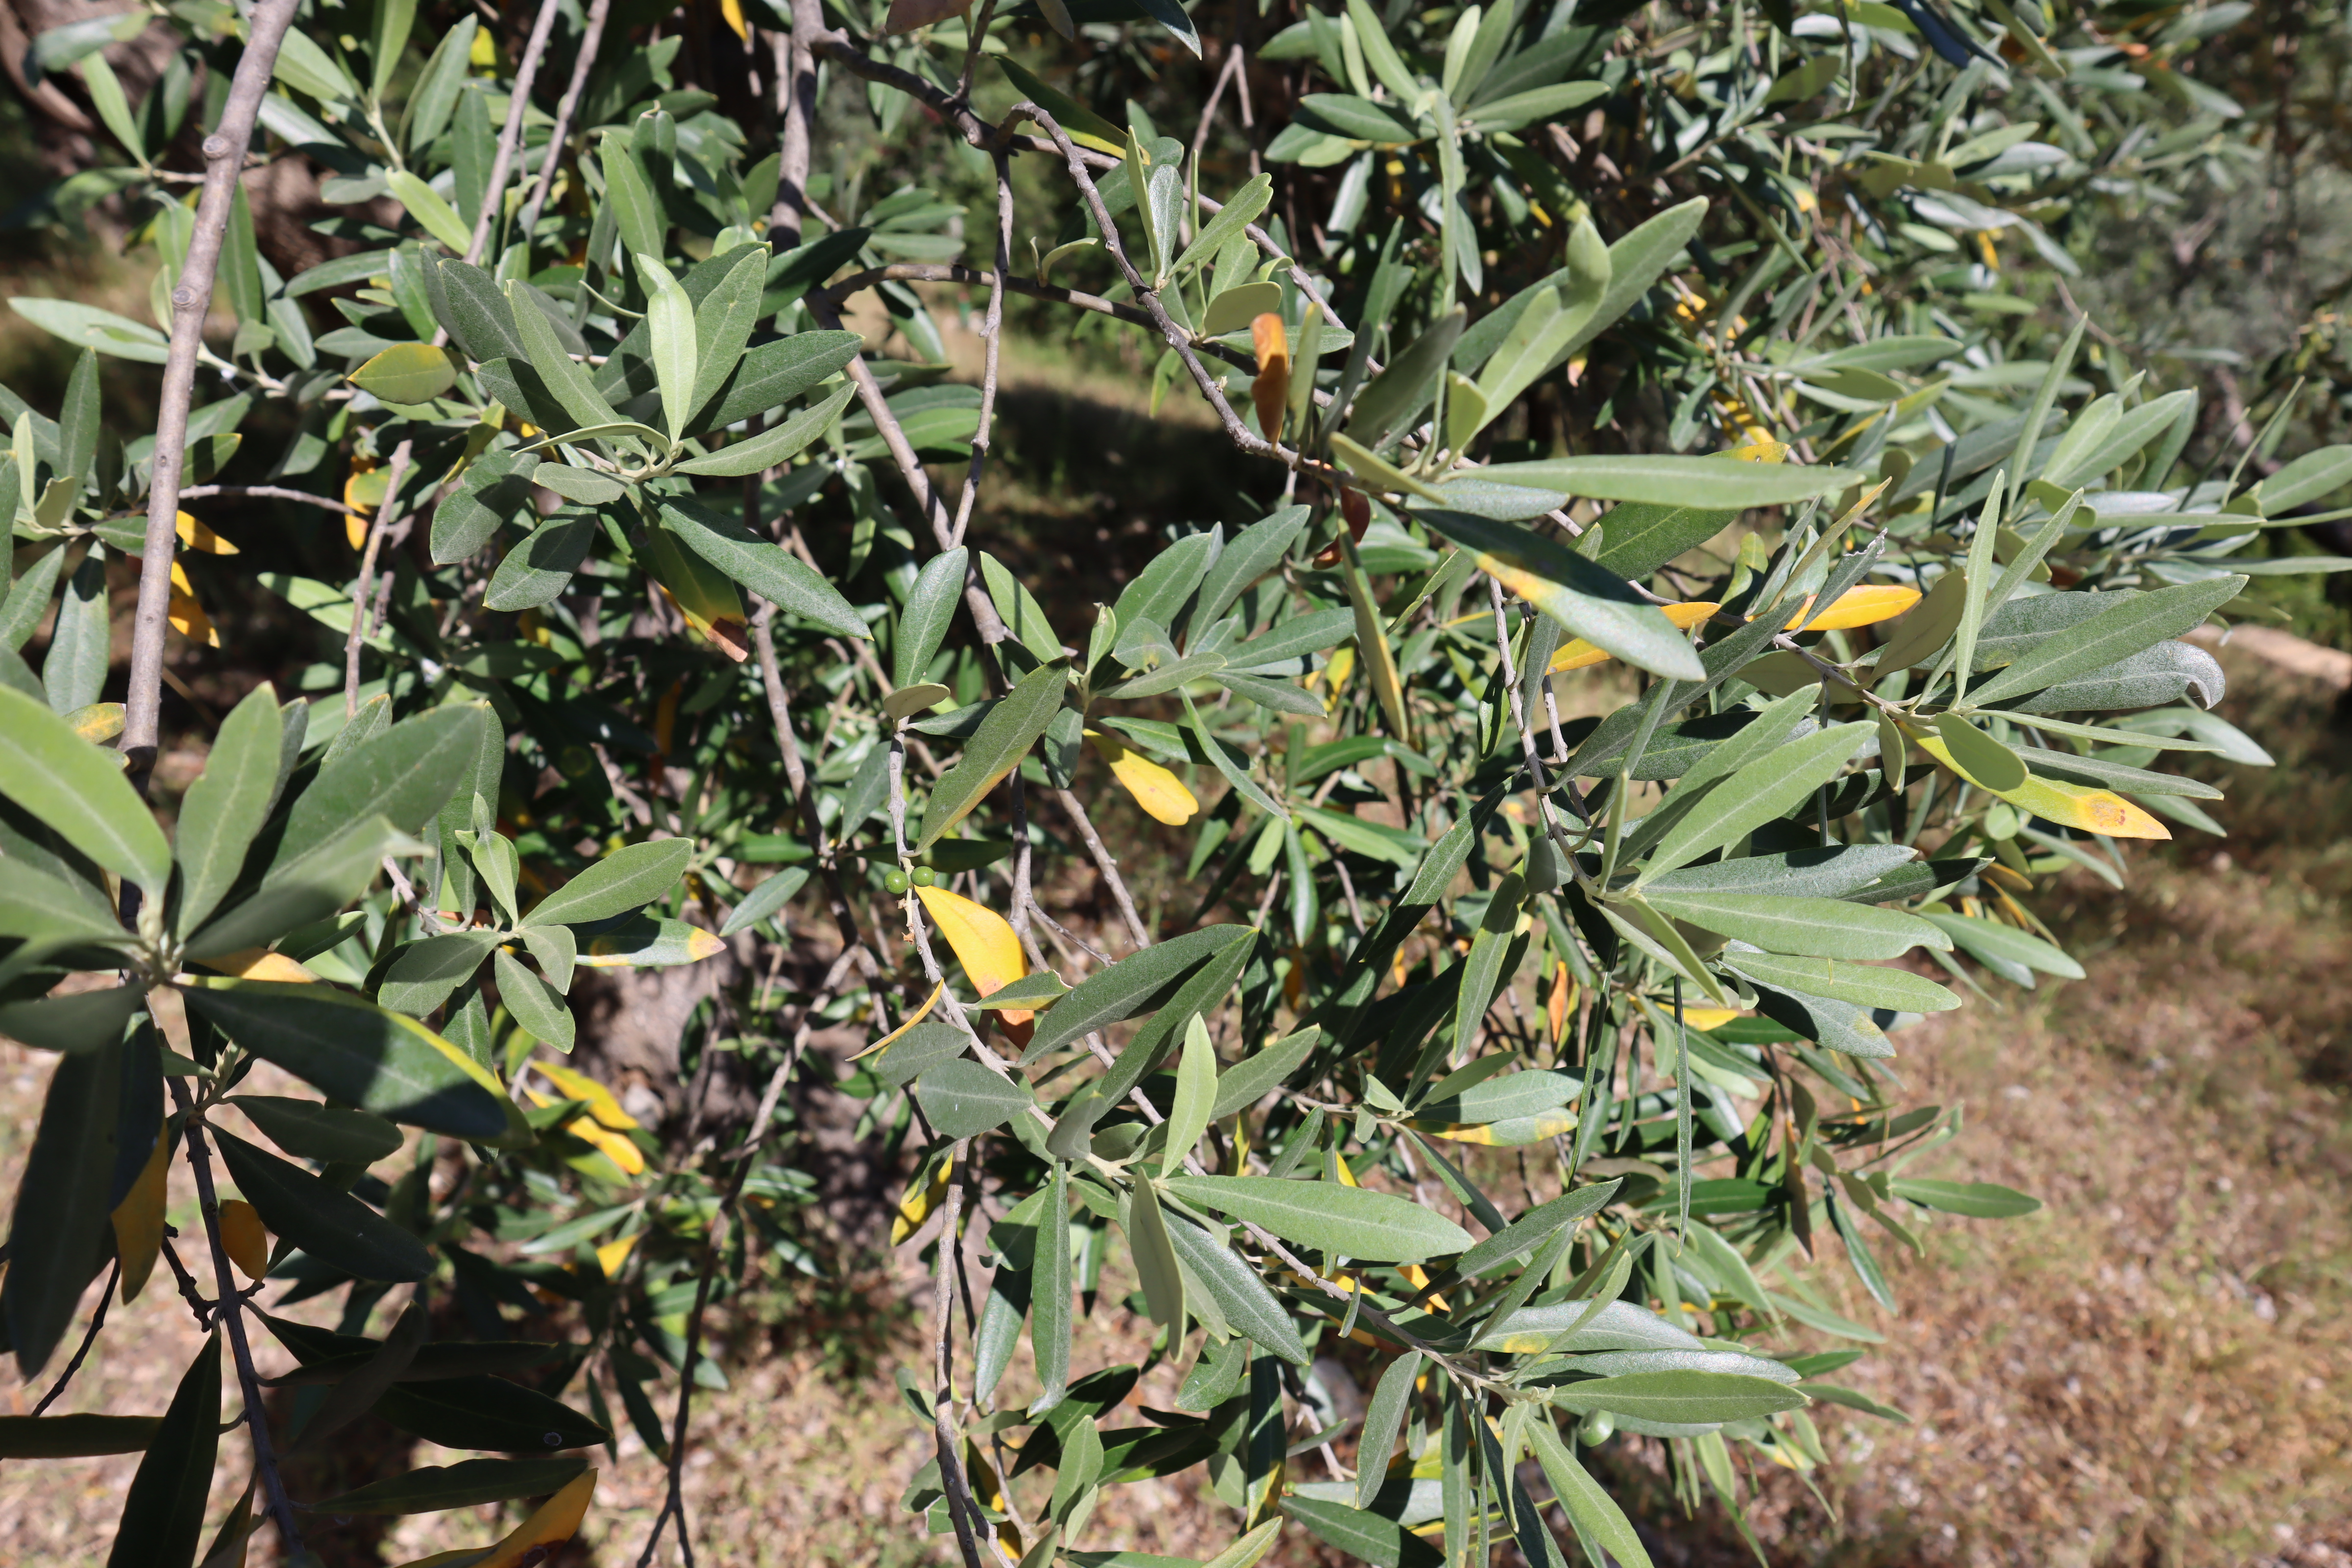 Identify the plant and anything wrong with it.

olive, healthy
